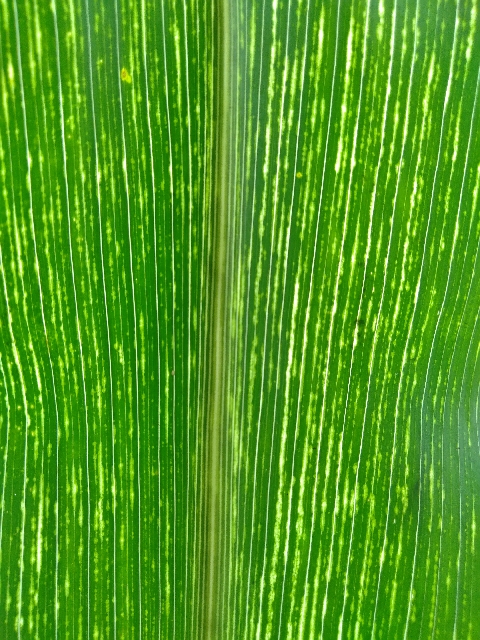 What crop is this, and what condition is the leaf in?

maize, maize streak virus
